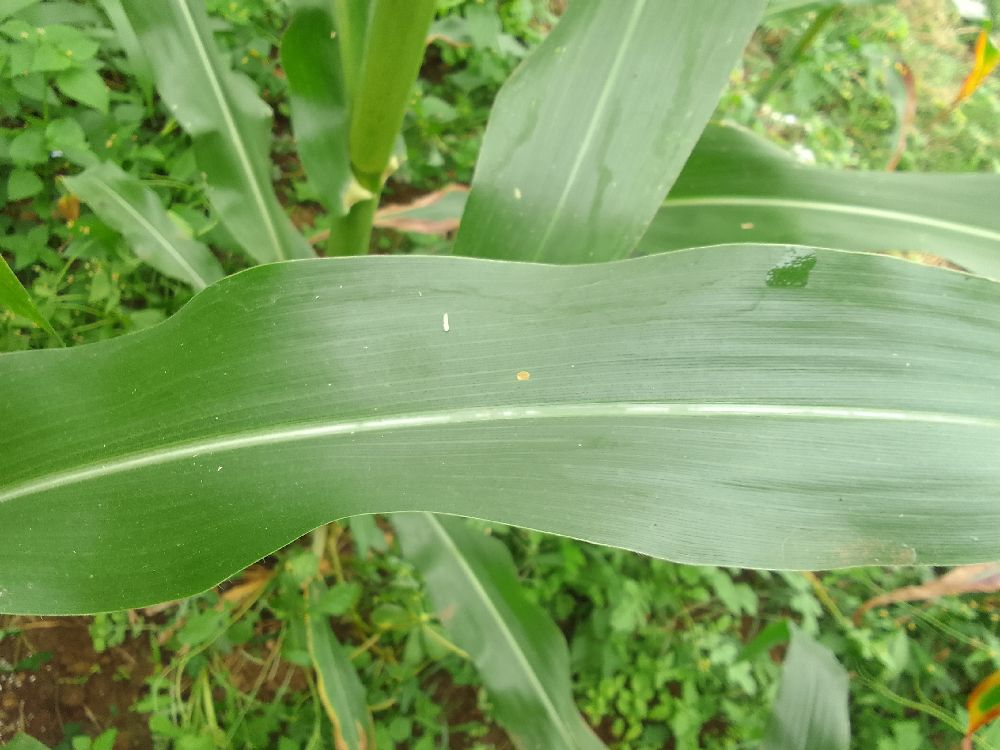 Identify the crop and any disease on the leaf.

maize, healthy
